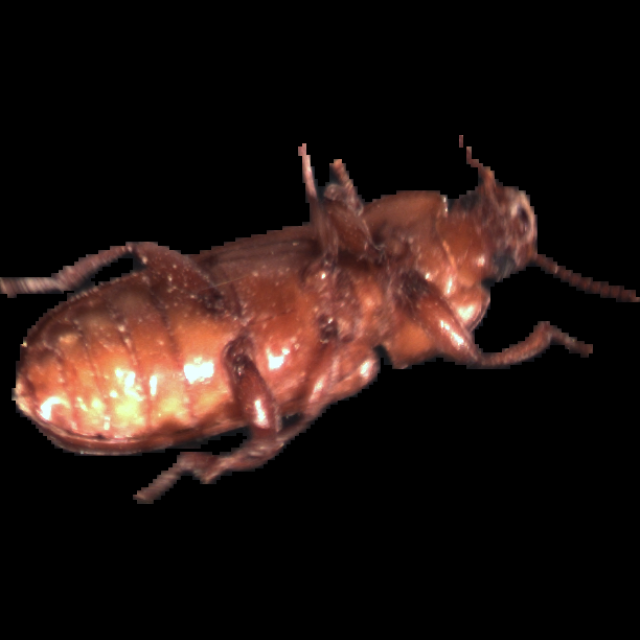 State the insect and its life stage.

mealworm beetle
